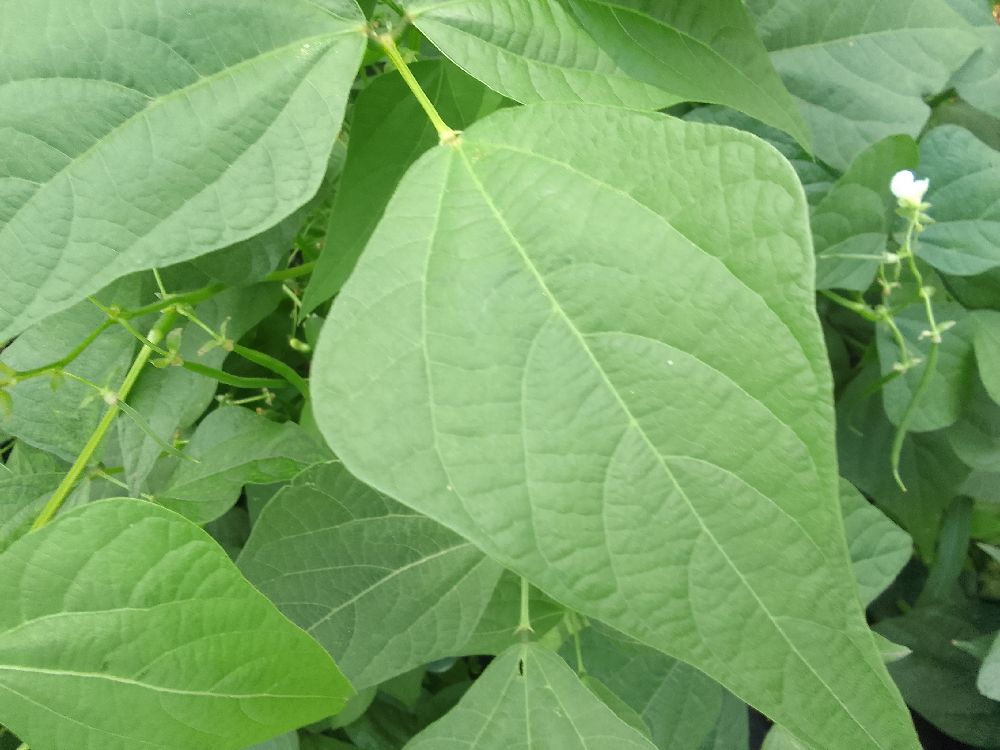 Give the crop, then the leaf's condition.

common bean, healthy
